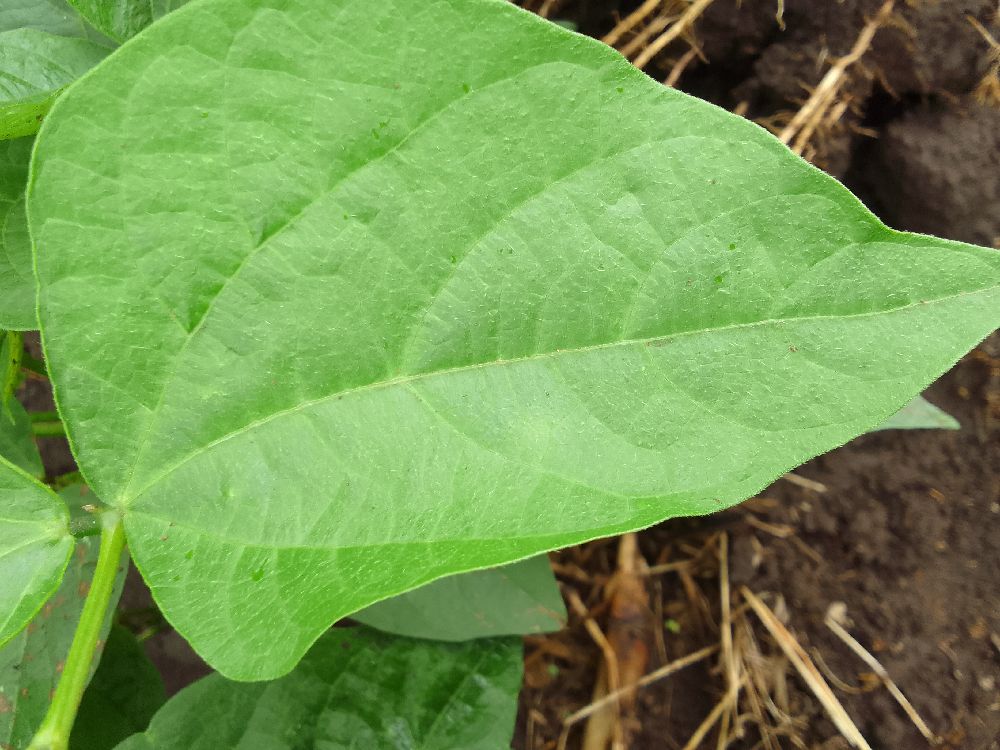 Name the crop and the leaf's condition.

common bean, healthy
